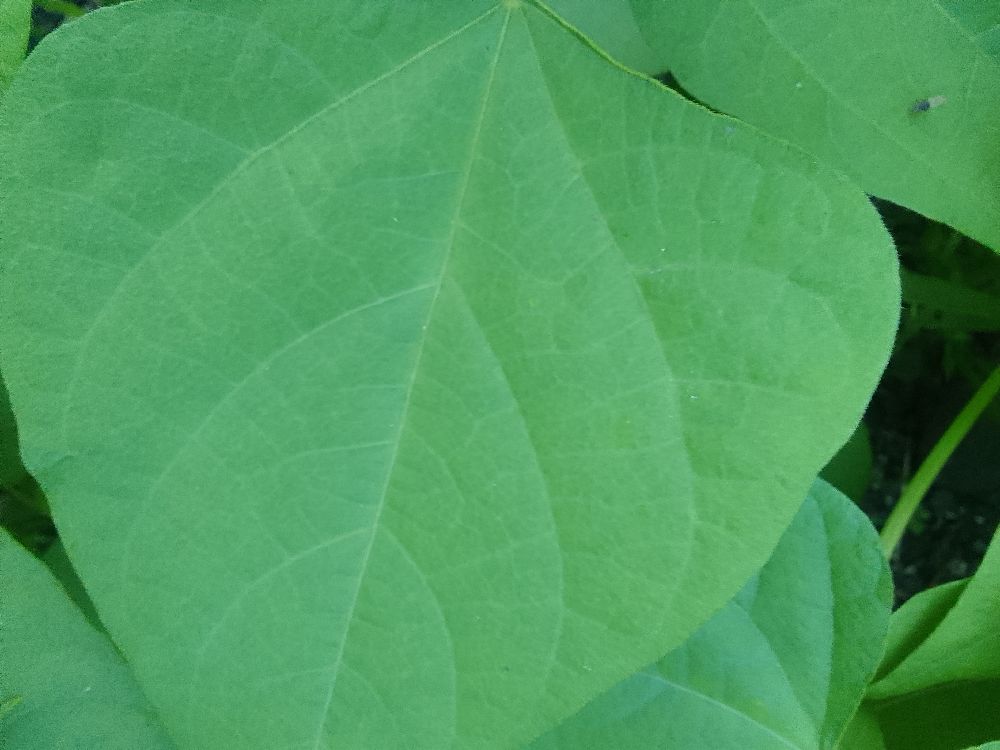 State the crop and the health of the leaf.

common bean, healthy
